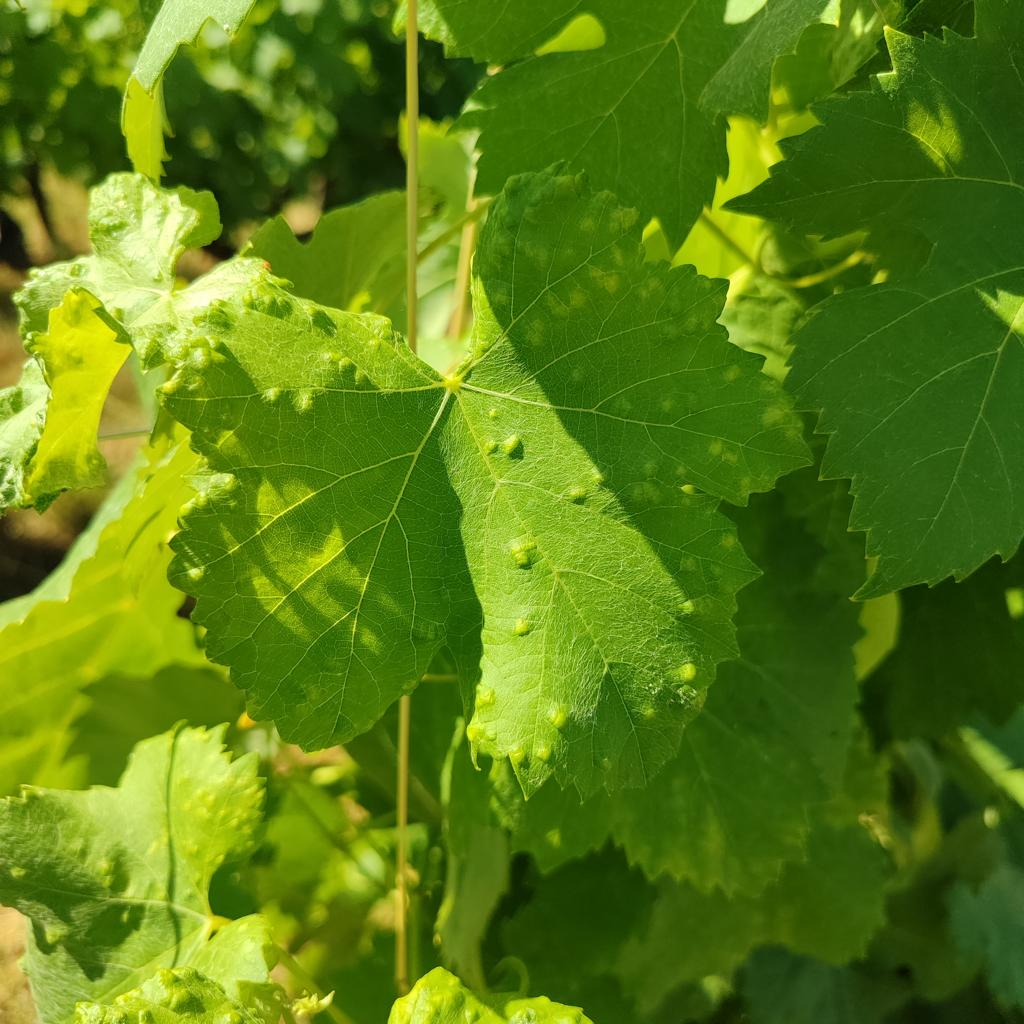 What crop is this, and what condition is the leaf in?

grapevine, erineum mite
